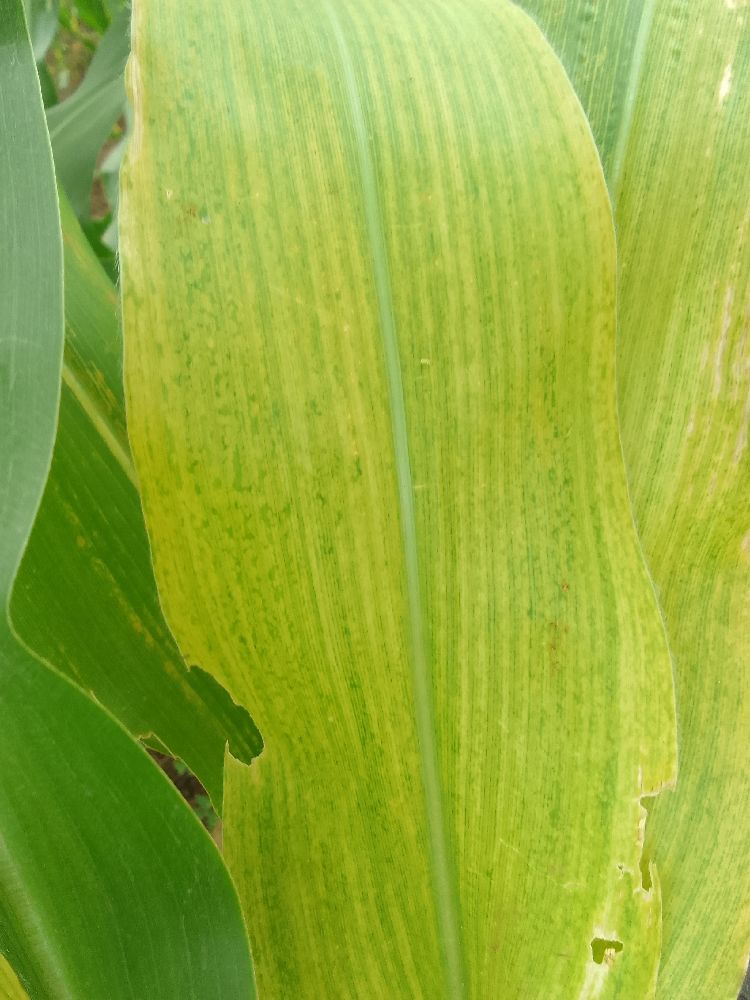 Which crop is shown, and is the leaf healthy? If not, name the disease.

maize, maize lethal necrosis
